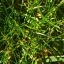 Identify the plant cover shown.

grass
